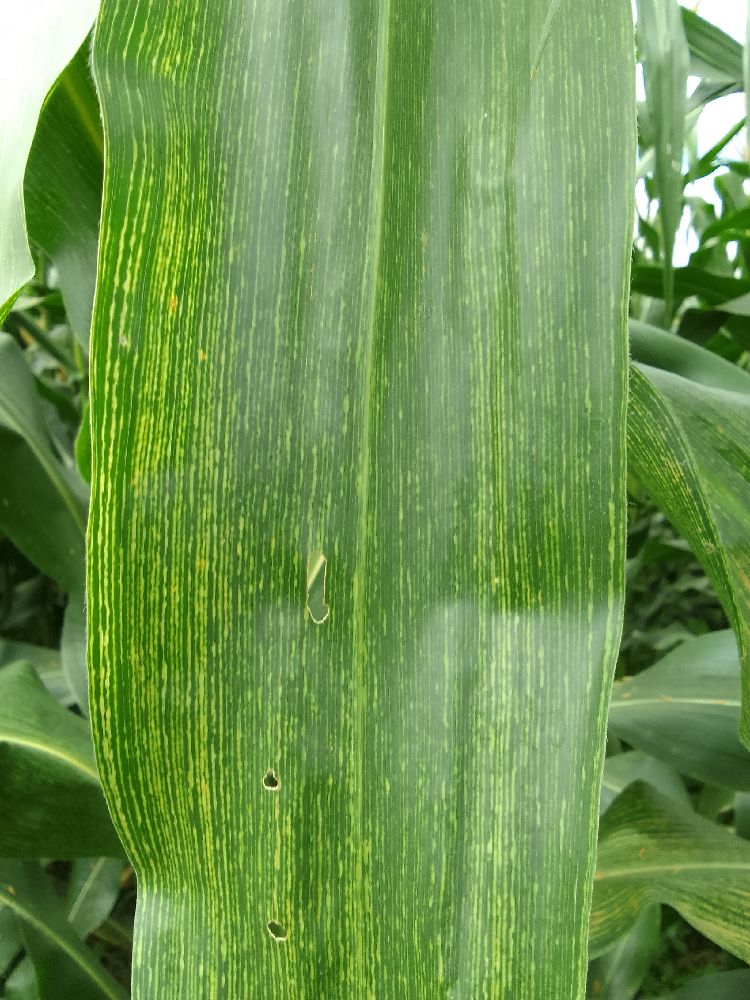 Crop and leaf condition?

maize, maize streak virus
